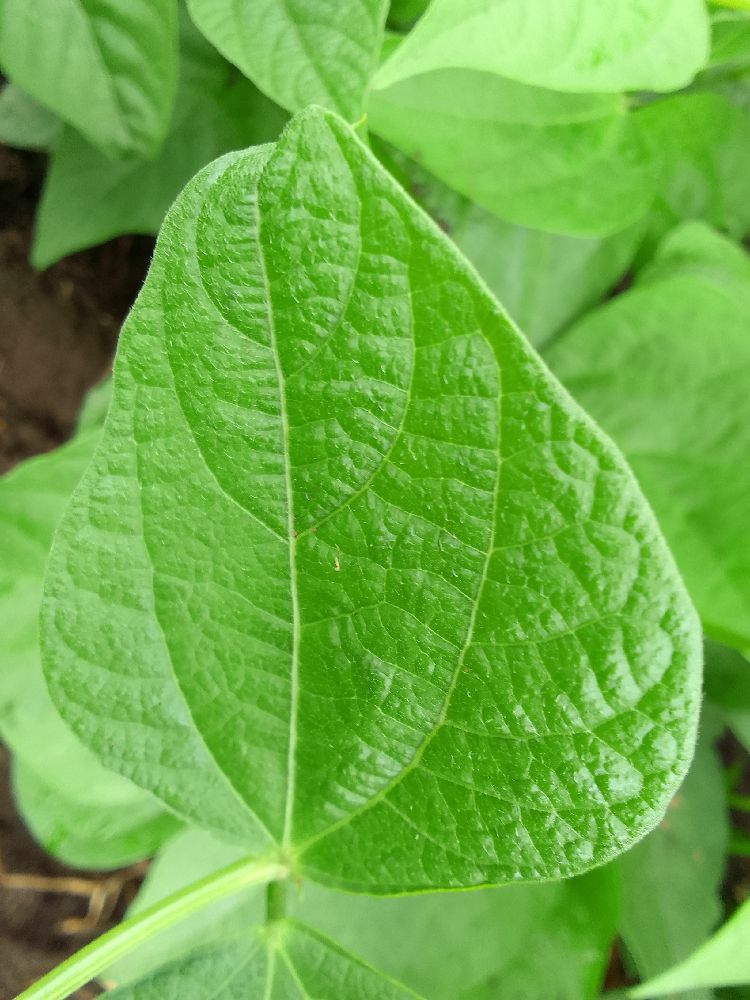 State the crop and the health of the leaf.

common bean, healthy
